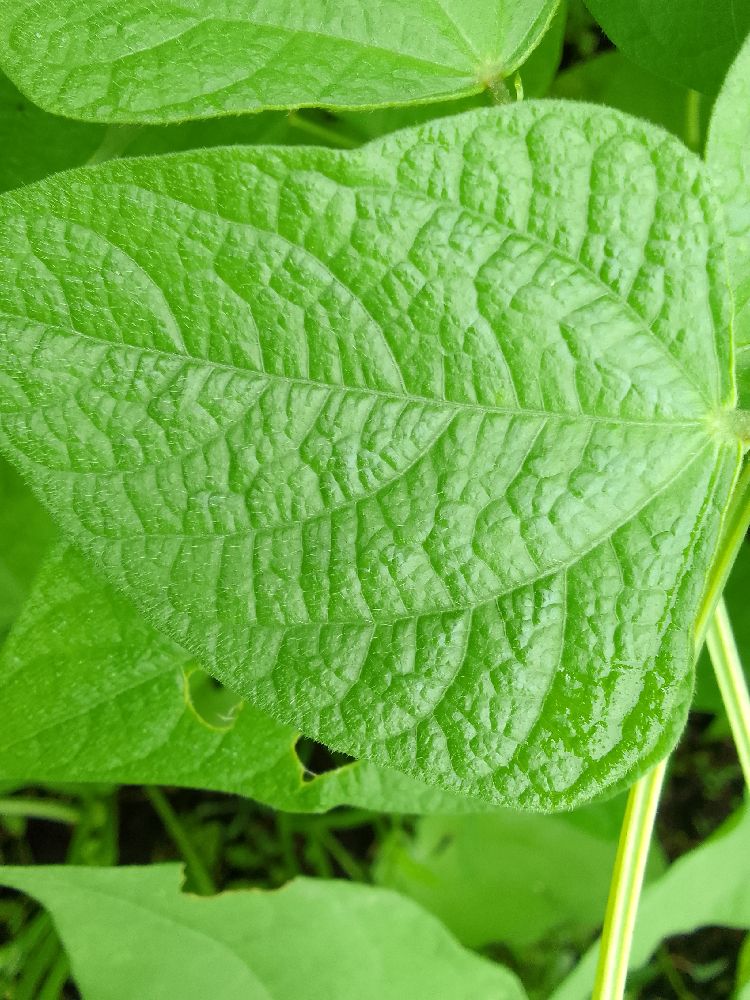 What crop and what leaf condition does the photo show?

maize, healthy
